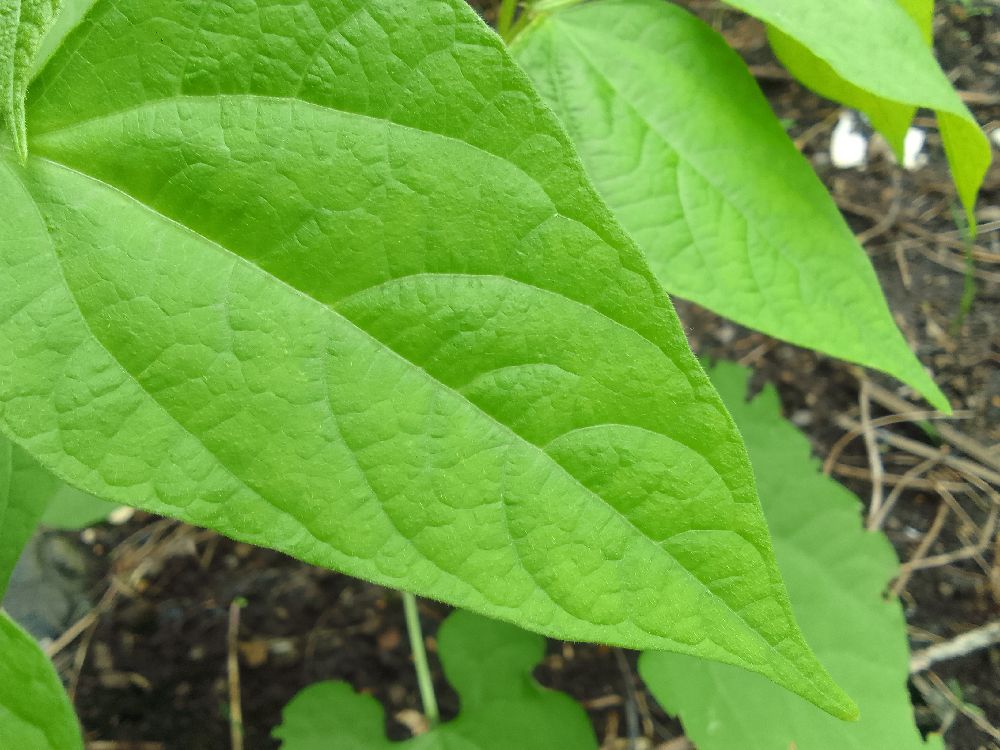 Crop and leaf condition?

common bean, healthy
